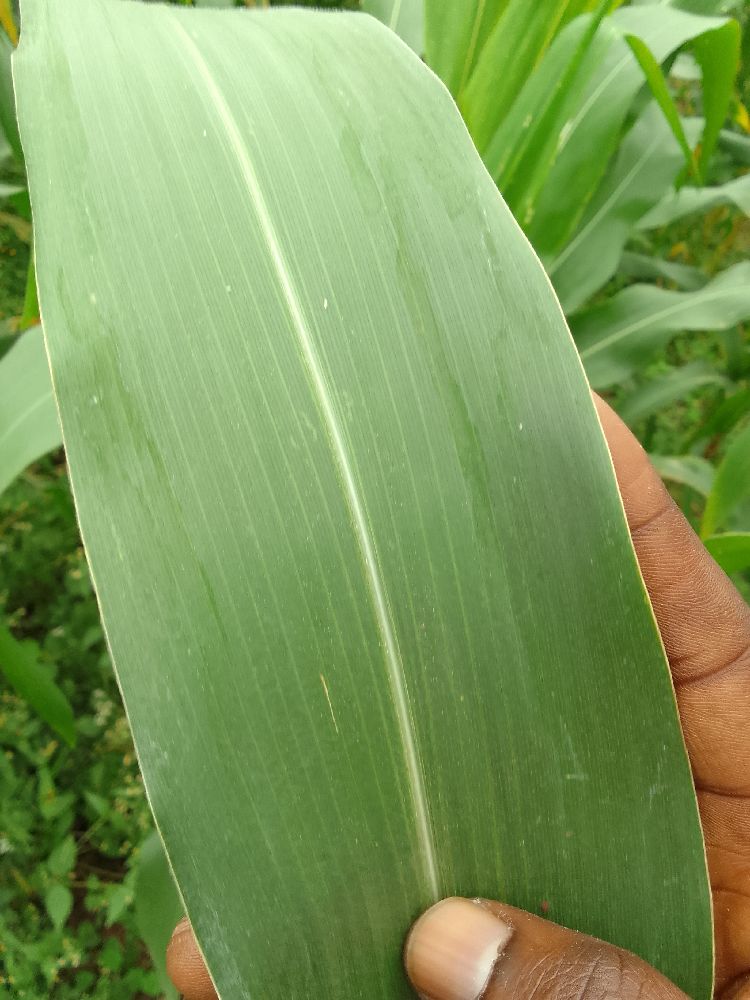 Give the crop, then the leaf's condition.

maize, healthy
